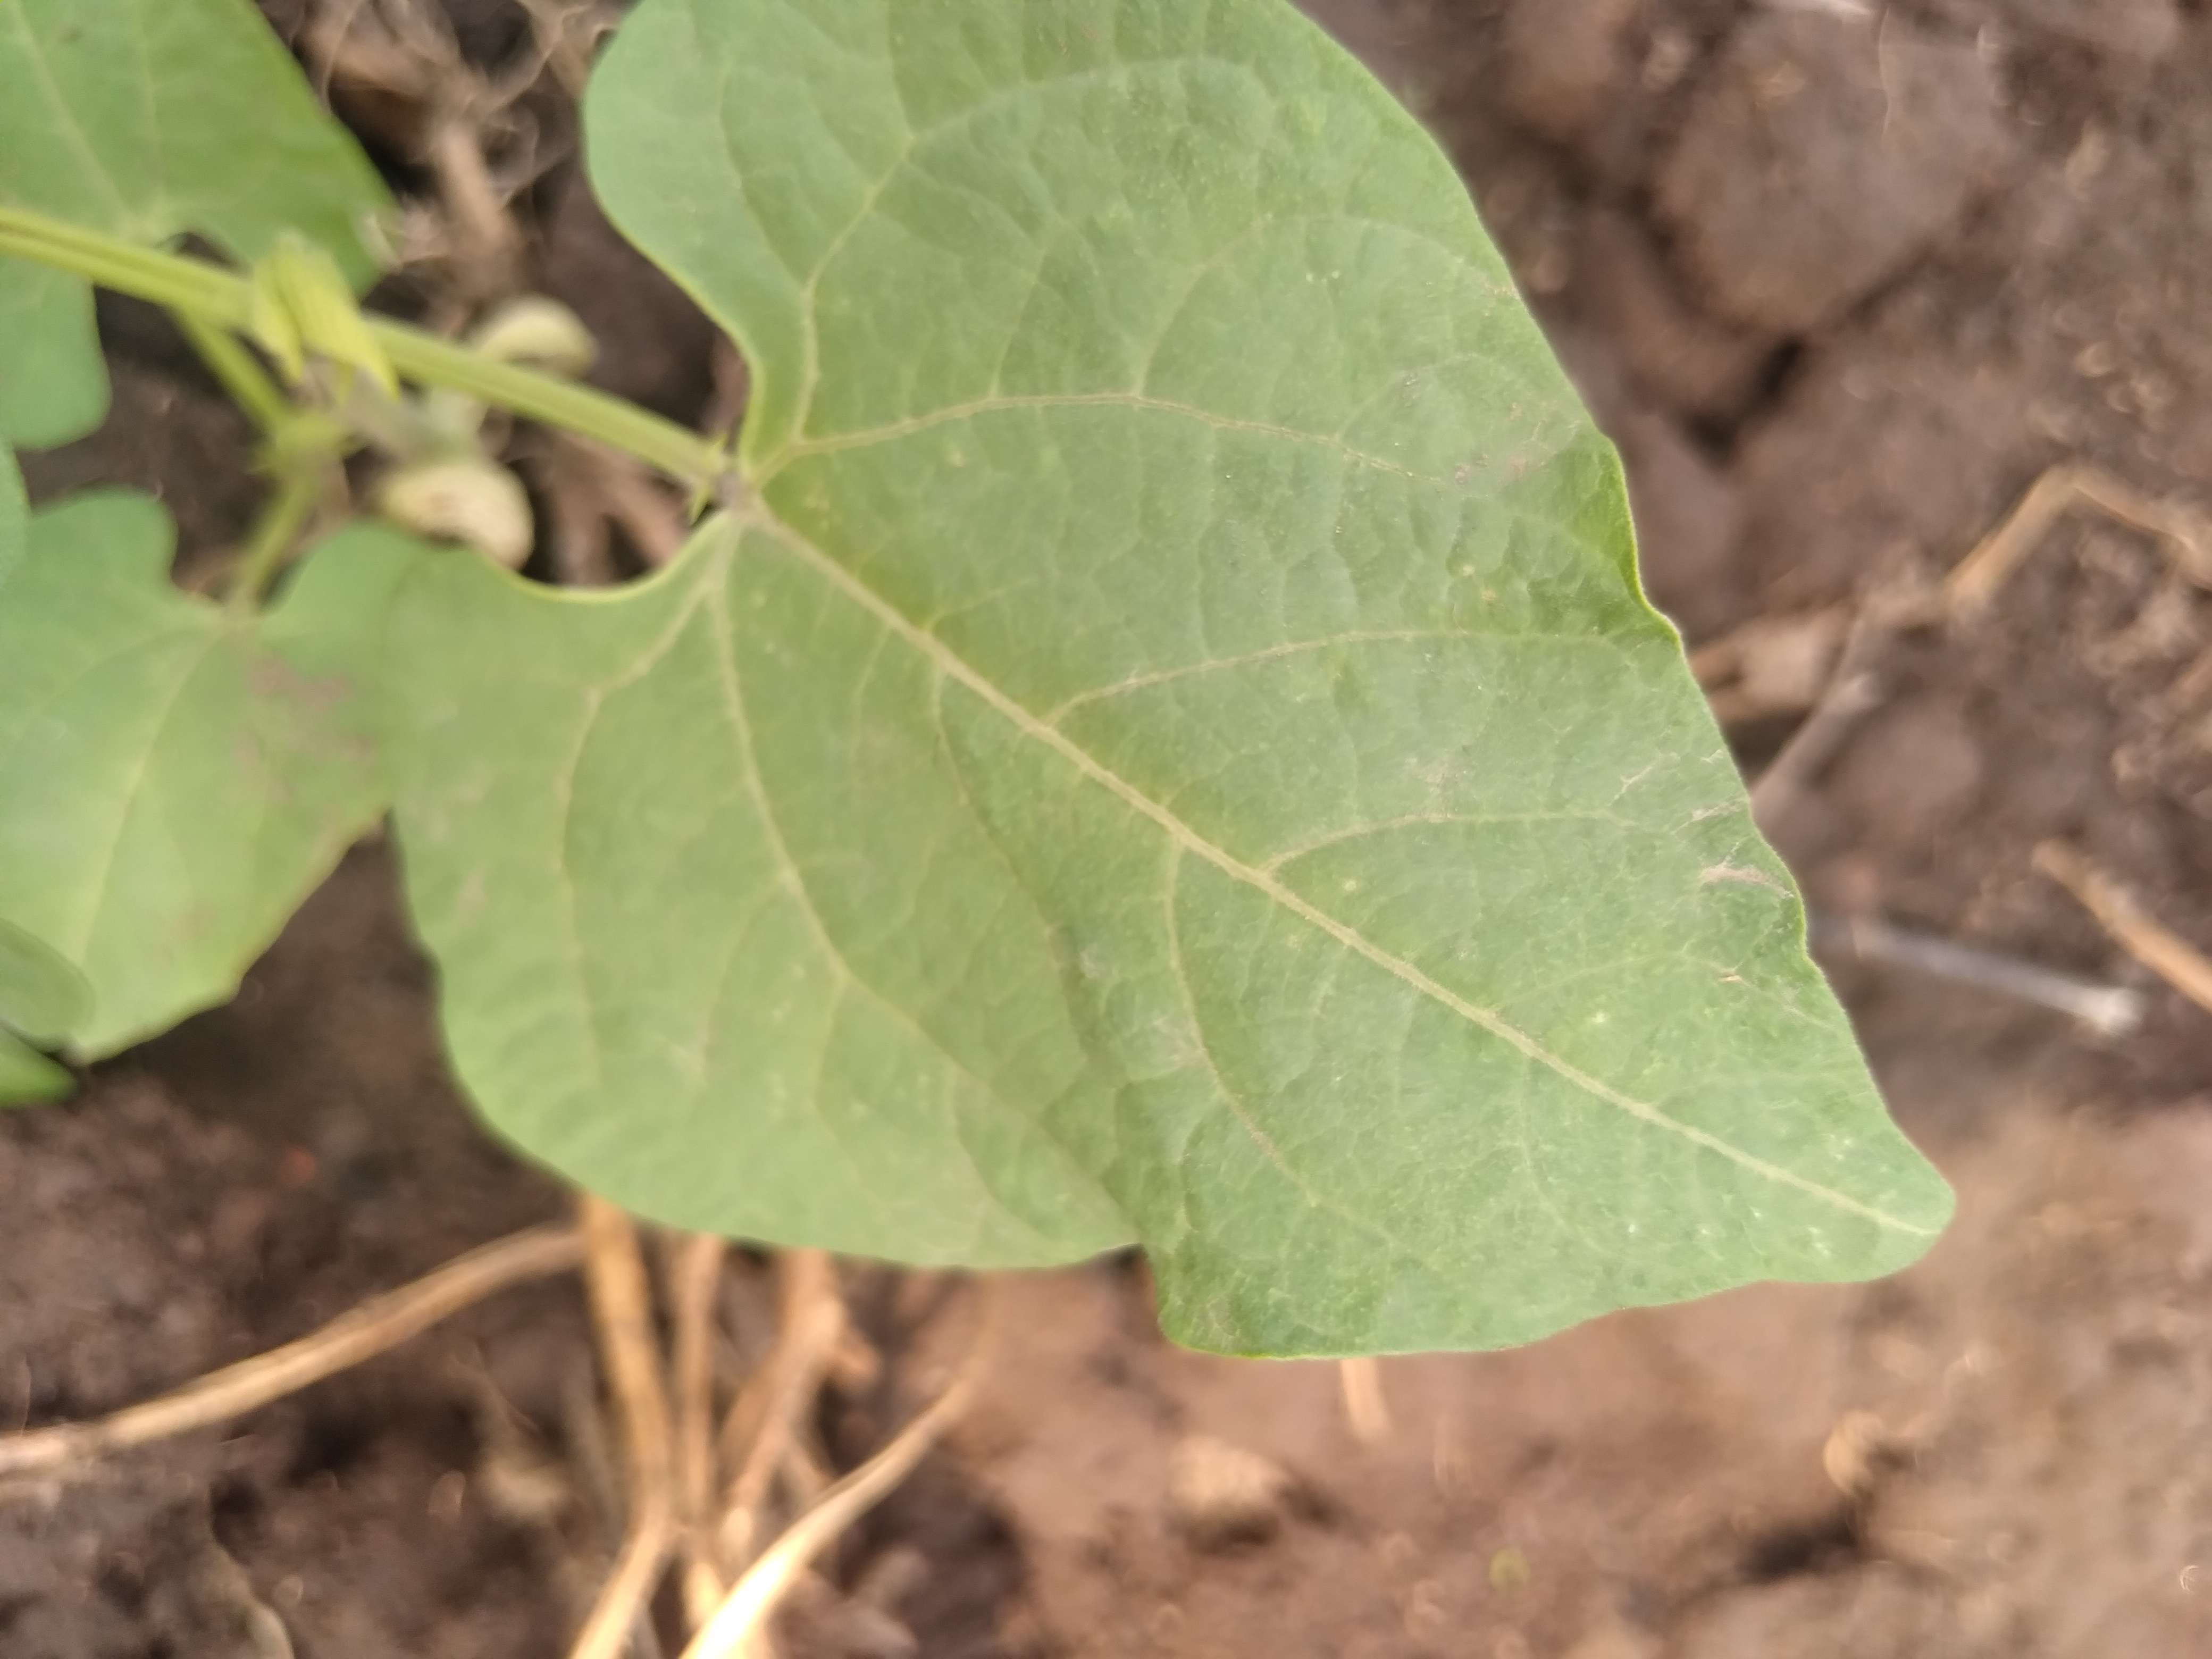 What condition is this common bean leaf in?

healthy
